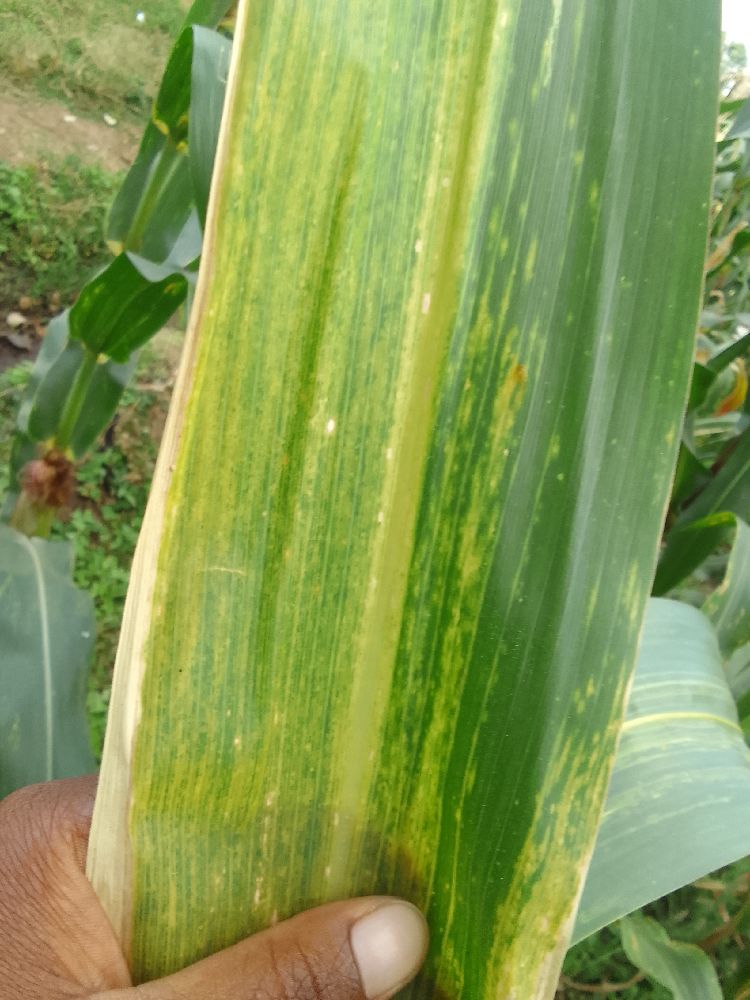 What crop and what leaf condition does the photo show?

maize, maize lethal necrosis
